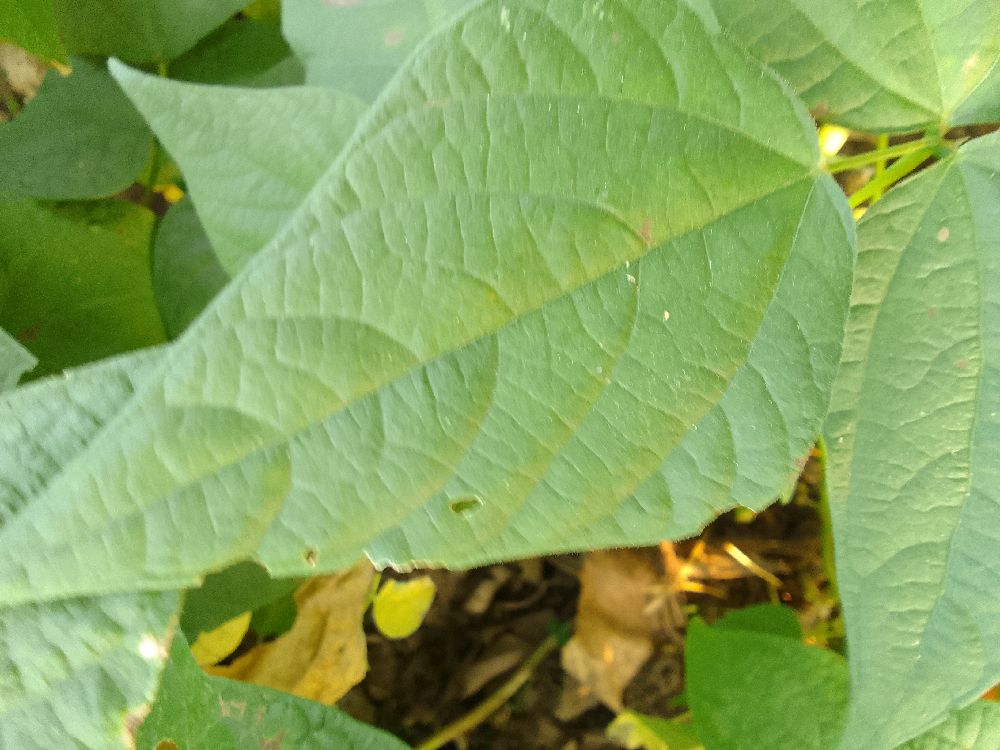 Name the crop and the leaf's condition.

common bean, healthy
